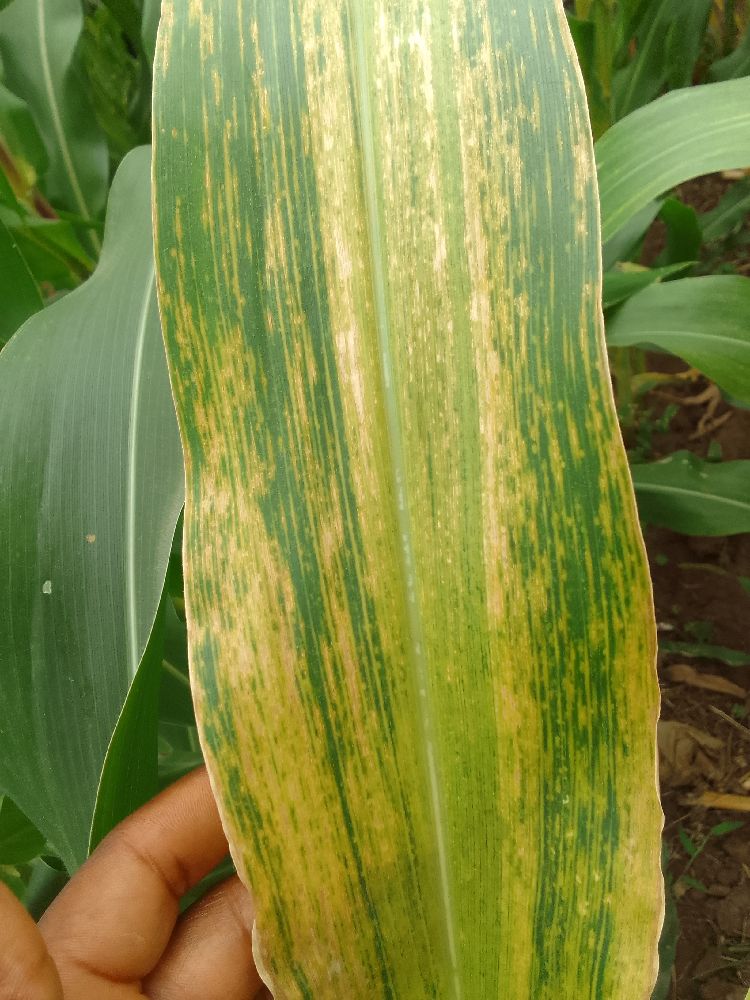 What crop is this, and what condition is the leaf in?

maize, maize lethal necrosis
